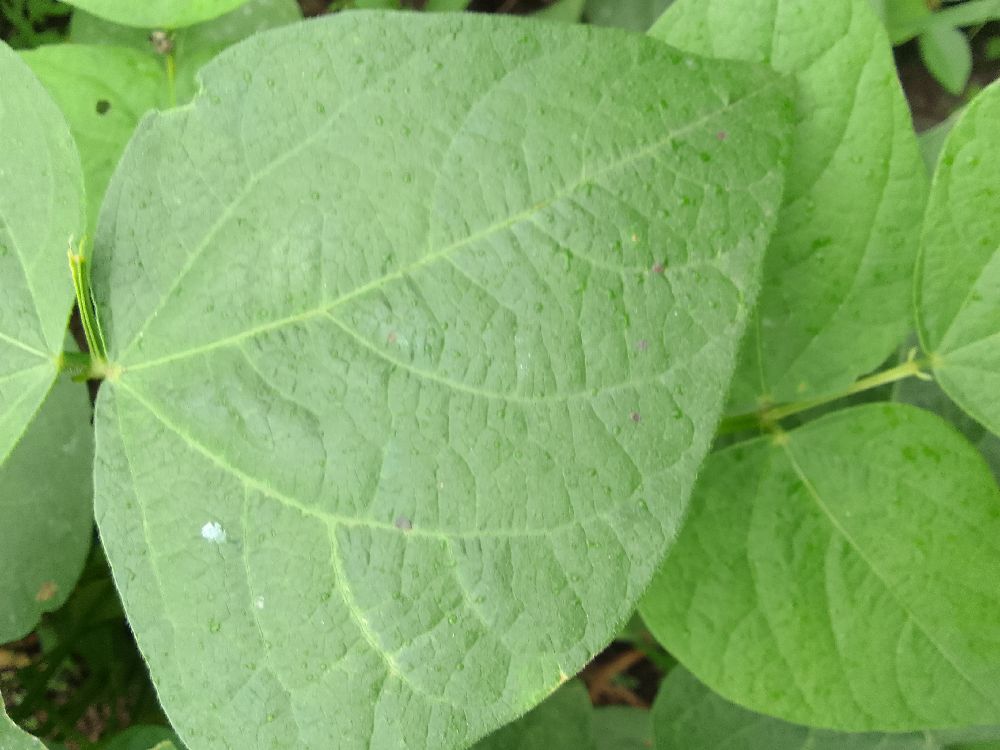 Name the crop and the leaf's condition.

common bean, healthy
